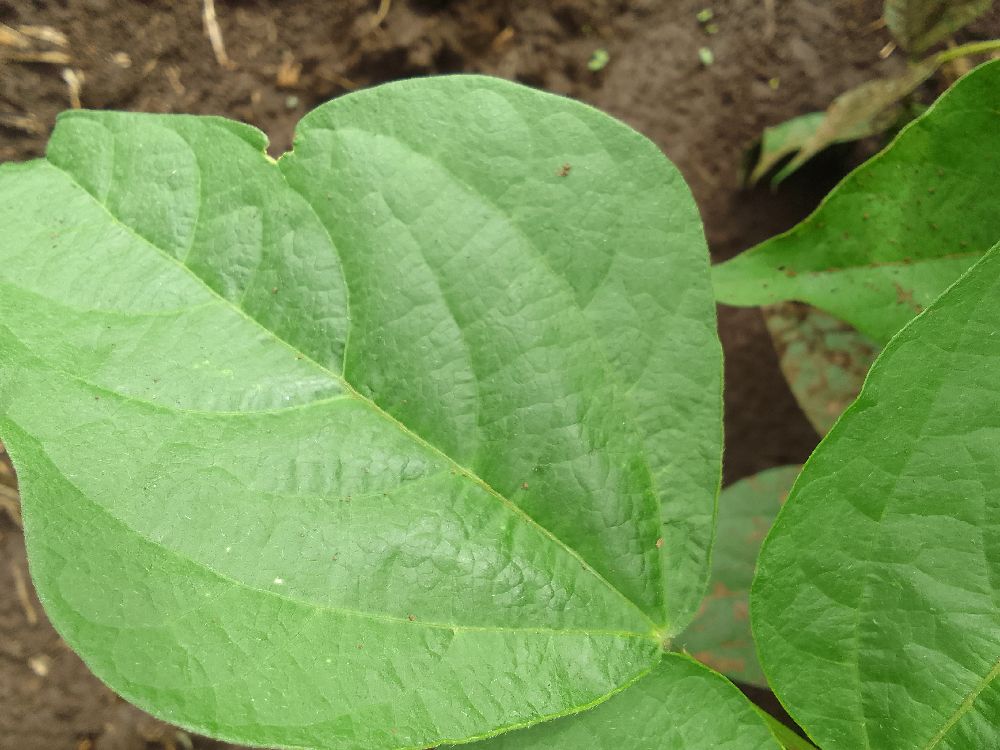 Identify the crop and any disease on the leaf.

common bean, healthy
